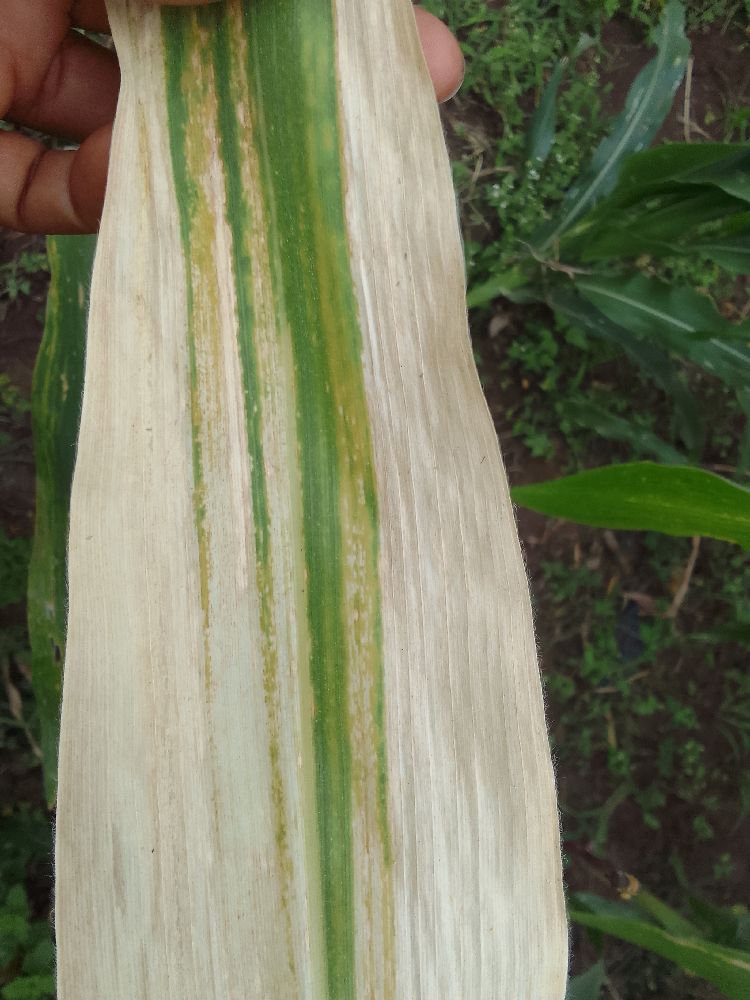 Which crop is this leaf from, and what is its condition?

maize, maize lethal necrosis
